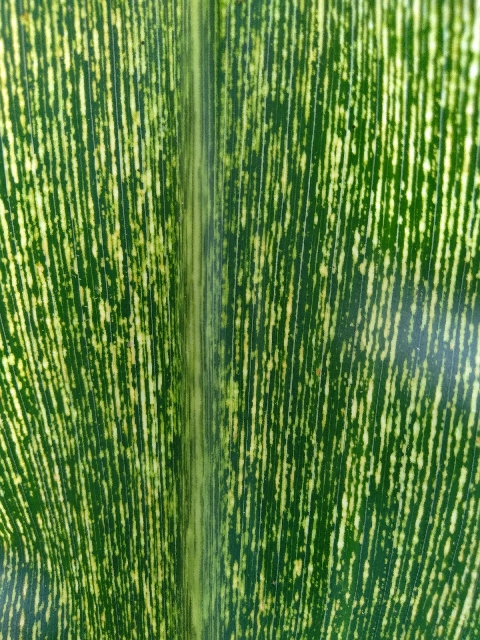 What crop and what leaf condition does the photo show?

maize, maize streak virus
